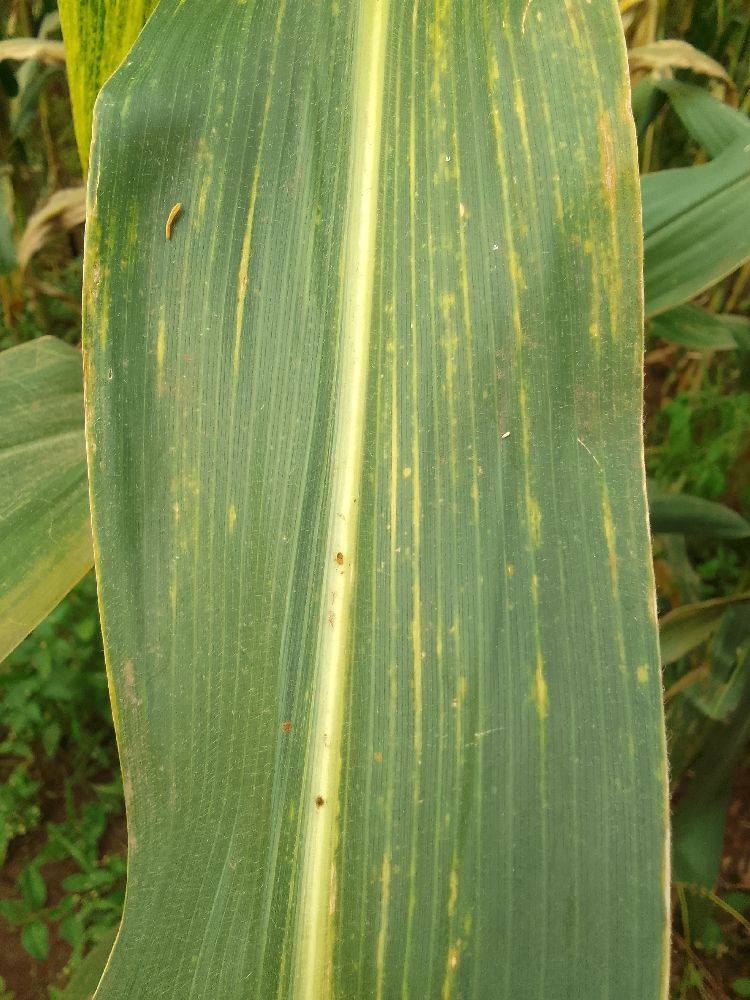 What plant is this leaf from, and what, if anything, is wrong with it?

maize, maize lethal necrosis
